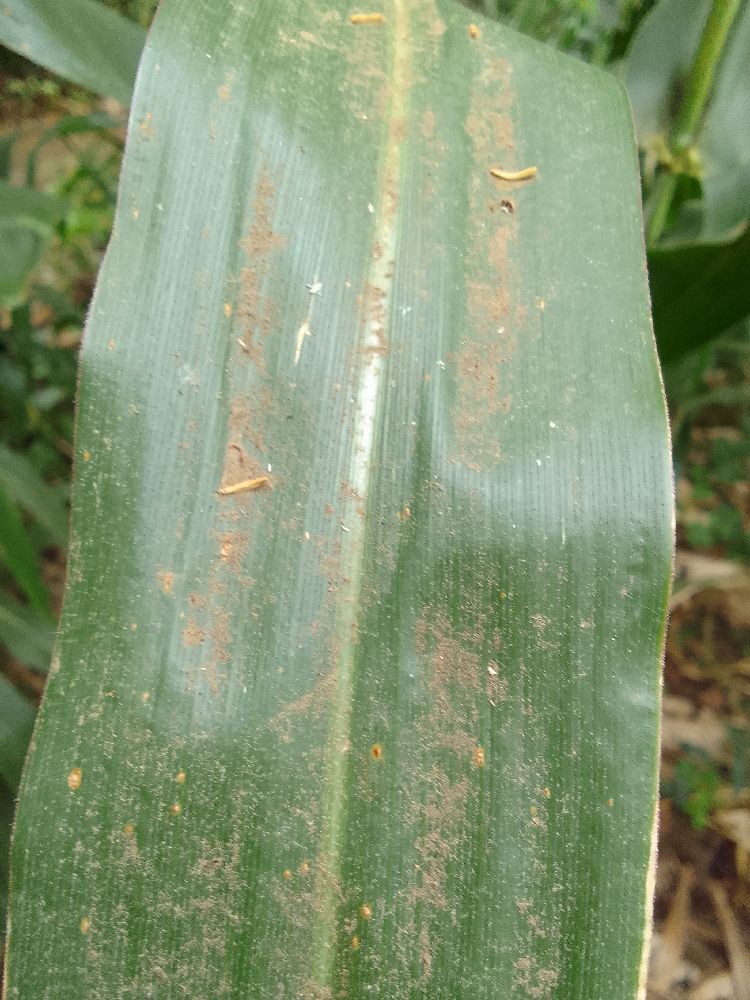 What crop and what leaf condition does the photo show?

maize, healthy
